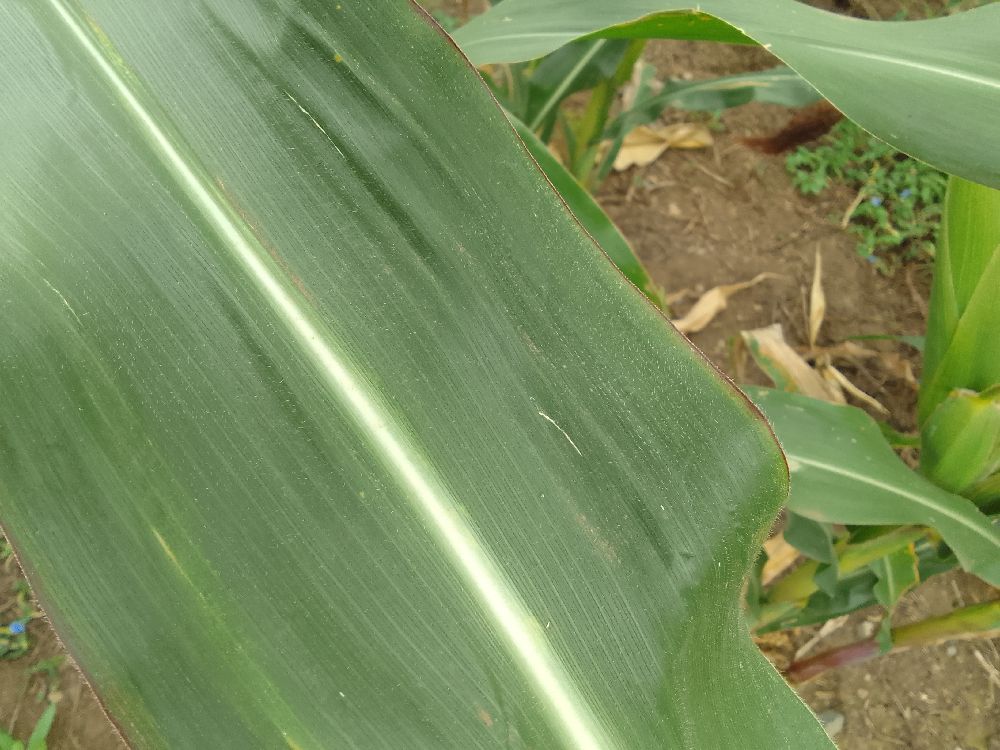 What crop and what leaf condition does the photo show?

maize, healthy
